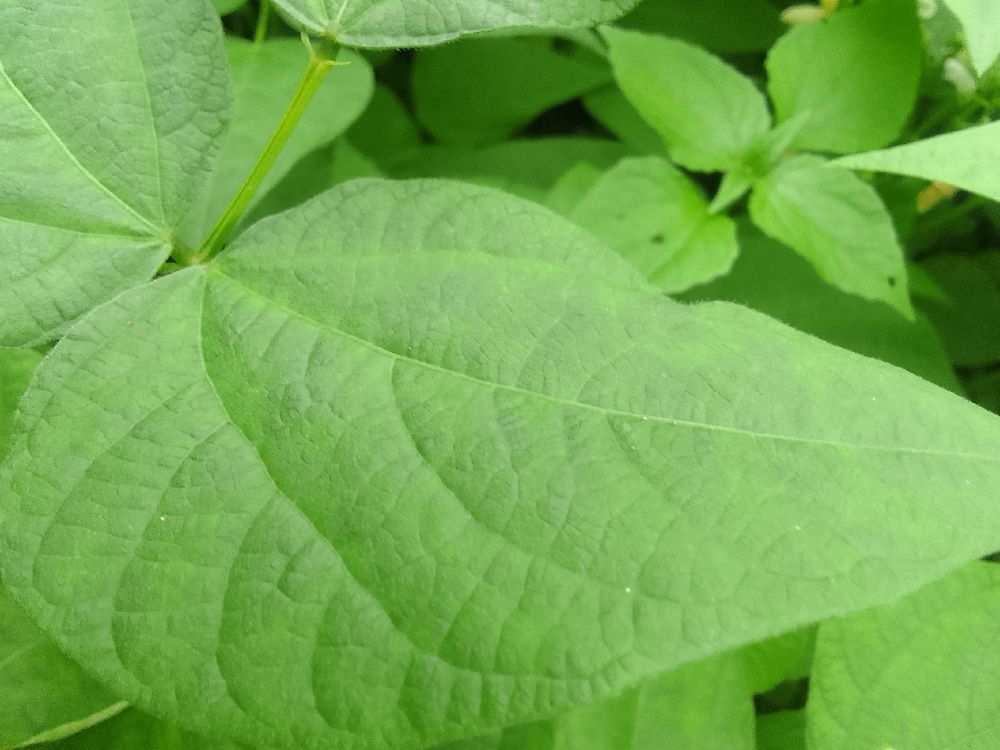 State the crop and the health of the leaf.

common bean, healthy
